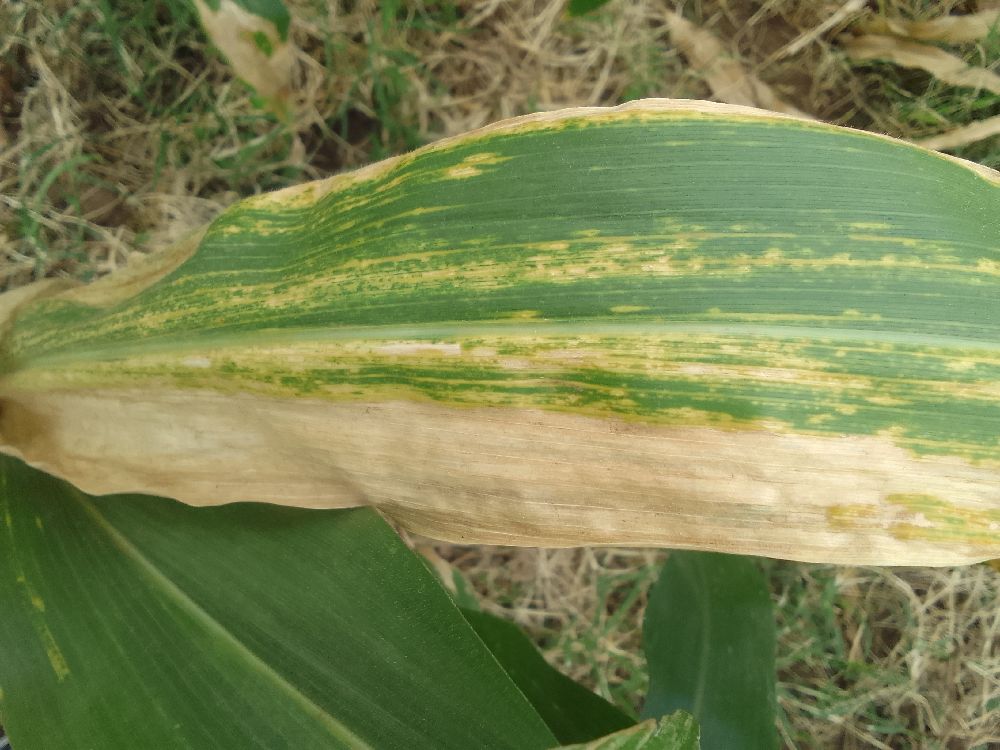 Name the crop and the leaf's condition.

maize, maize lethal necrosis
